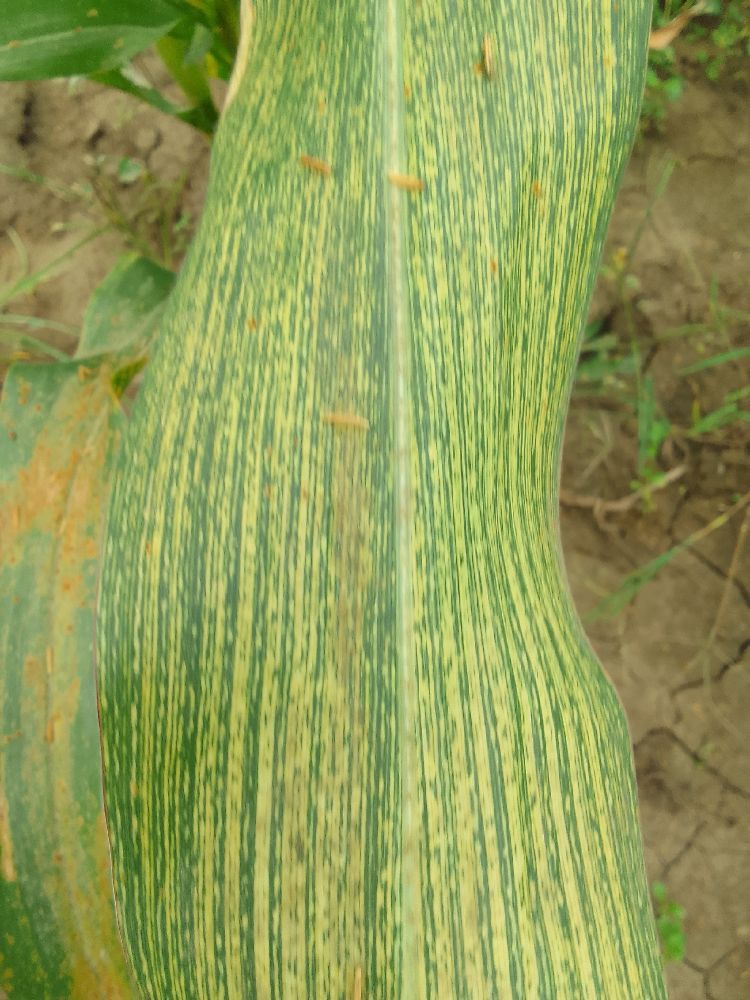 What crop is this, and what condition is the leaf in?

maize, maize streak virus
